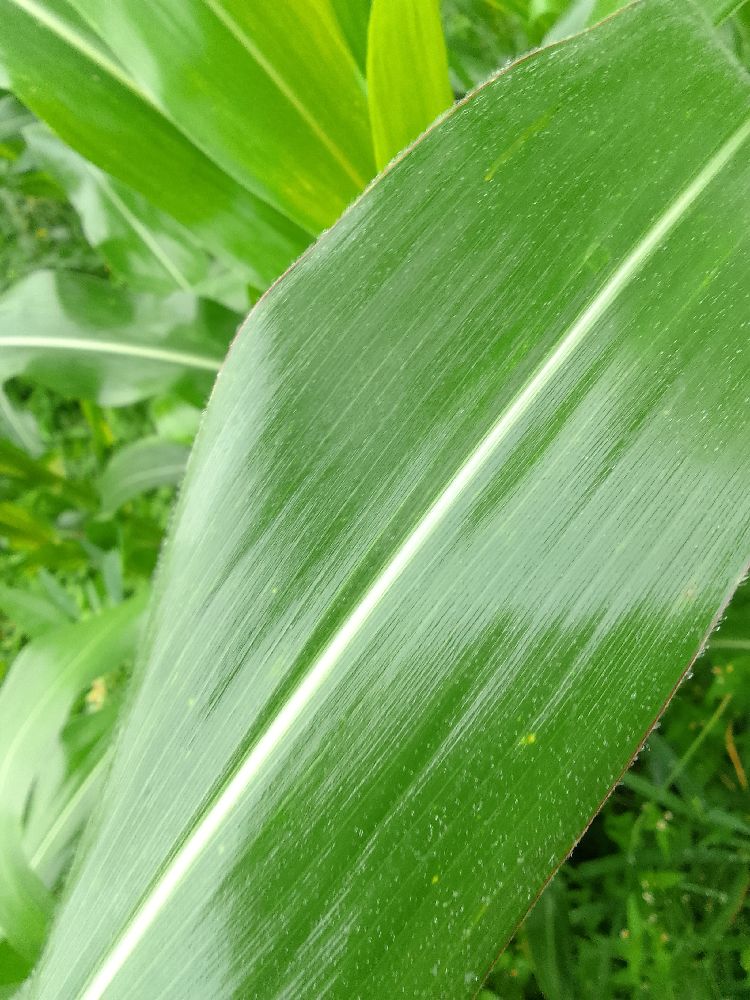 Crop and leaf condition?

maize, healthy
